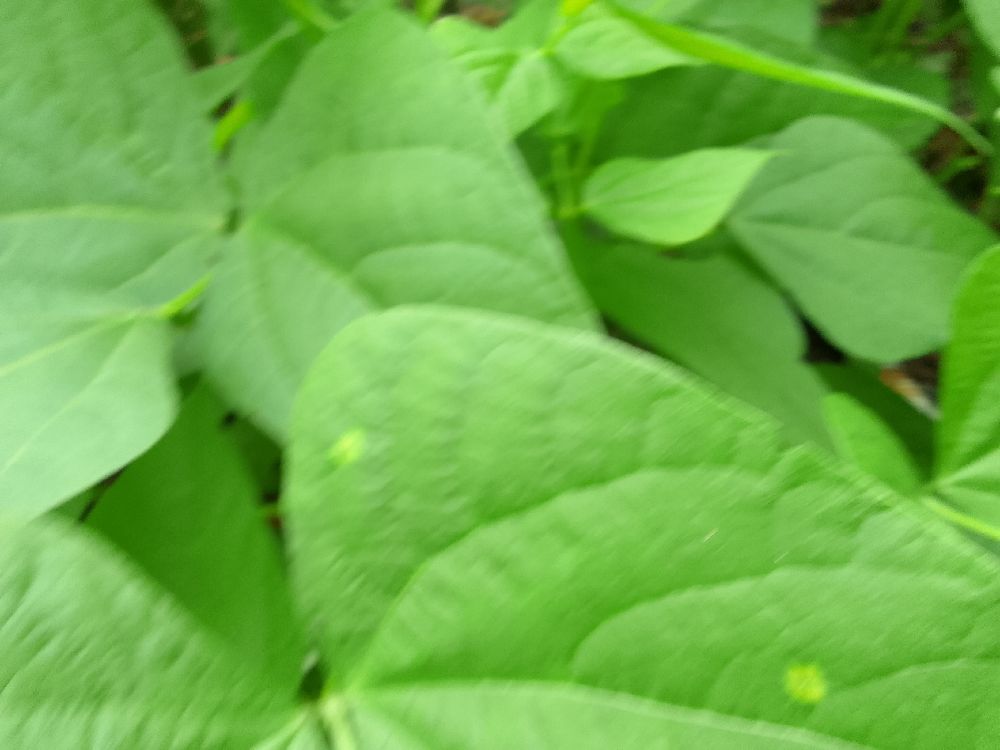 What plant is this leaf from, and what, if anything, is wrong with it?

common bean, healthy
